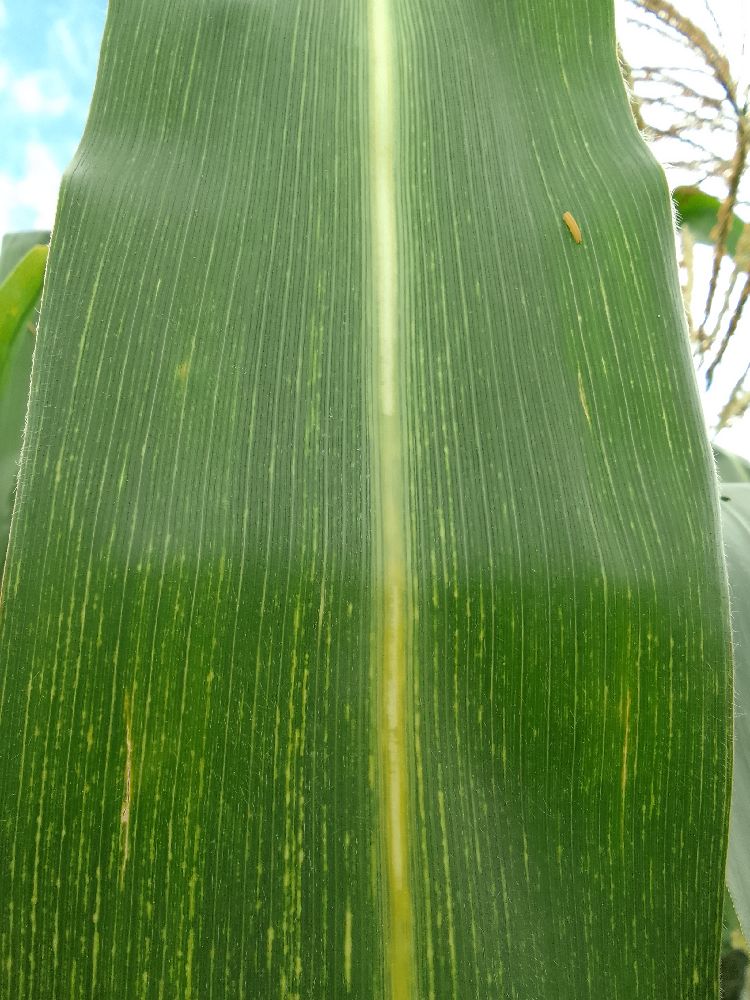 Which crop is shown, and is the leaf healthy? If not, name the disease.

maize, maize streak virus
